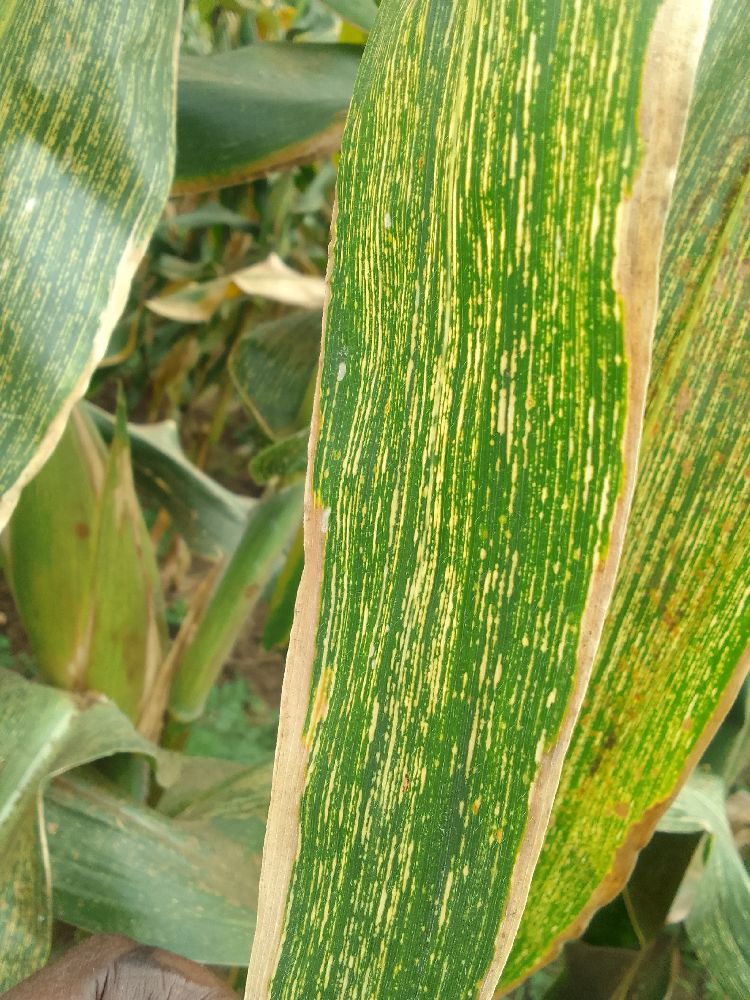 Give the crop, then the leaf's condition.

maize, maize streak virus
